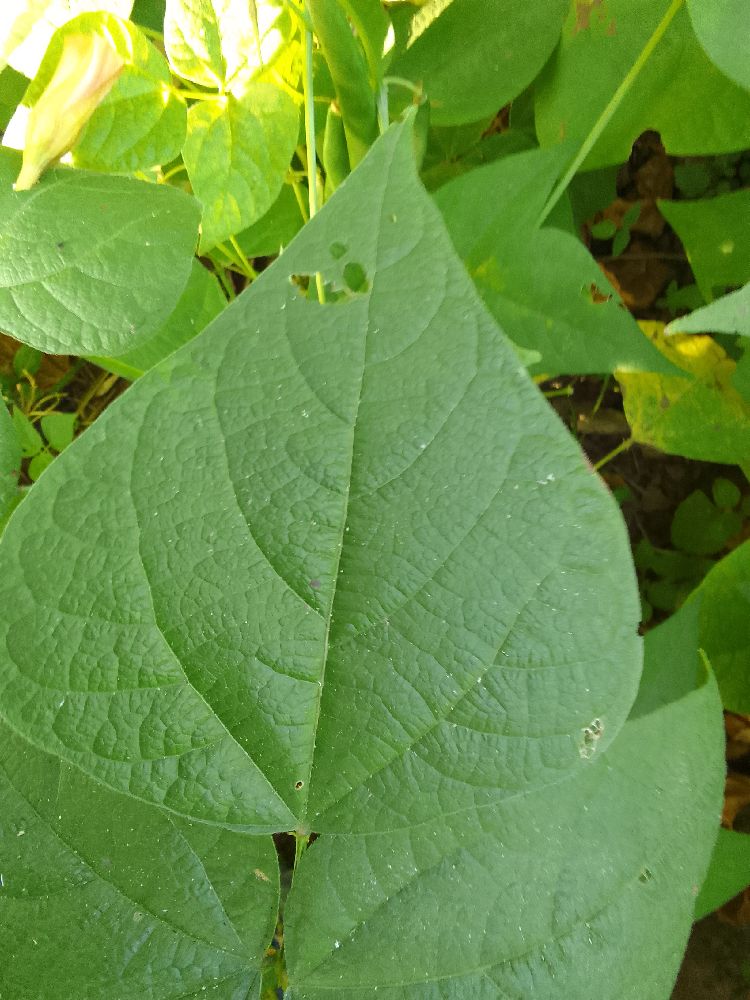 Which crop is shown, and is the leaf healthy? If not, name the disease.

common bean, healthy
